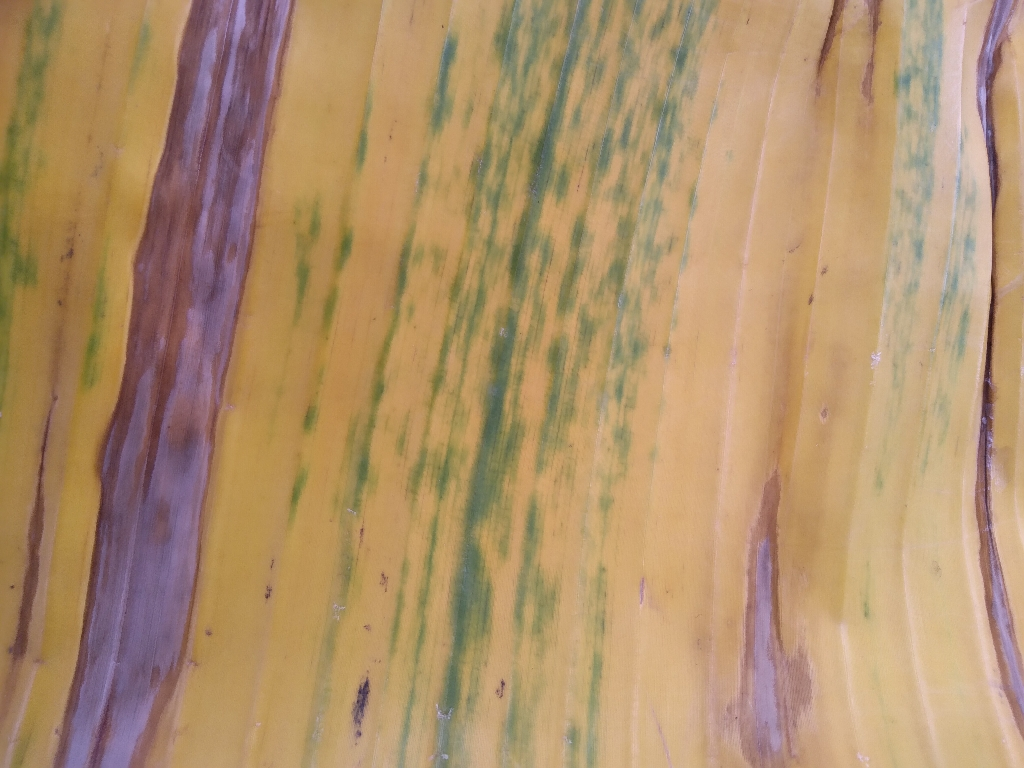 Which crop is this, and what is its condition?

banana, fusarium wilt race 1
